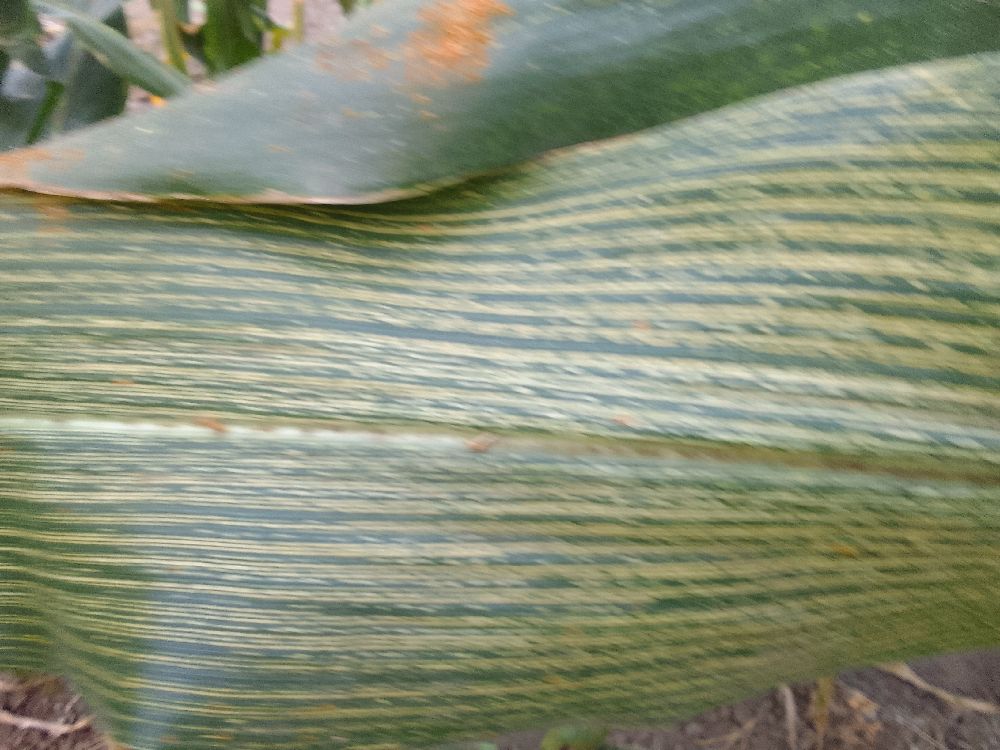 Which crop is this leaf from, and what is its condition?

maize, maize streak virus
